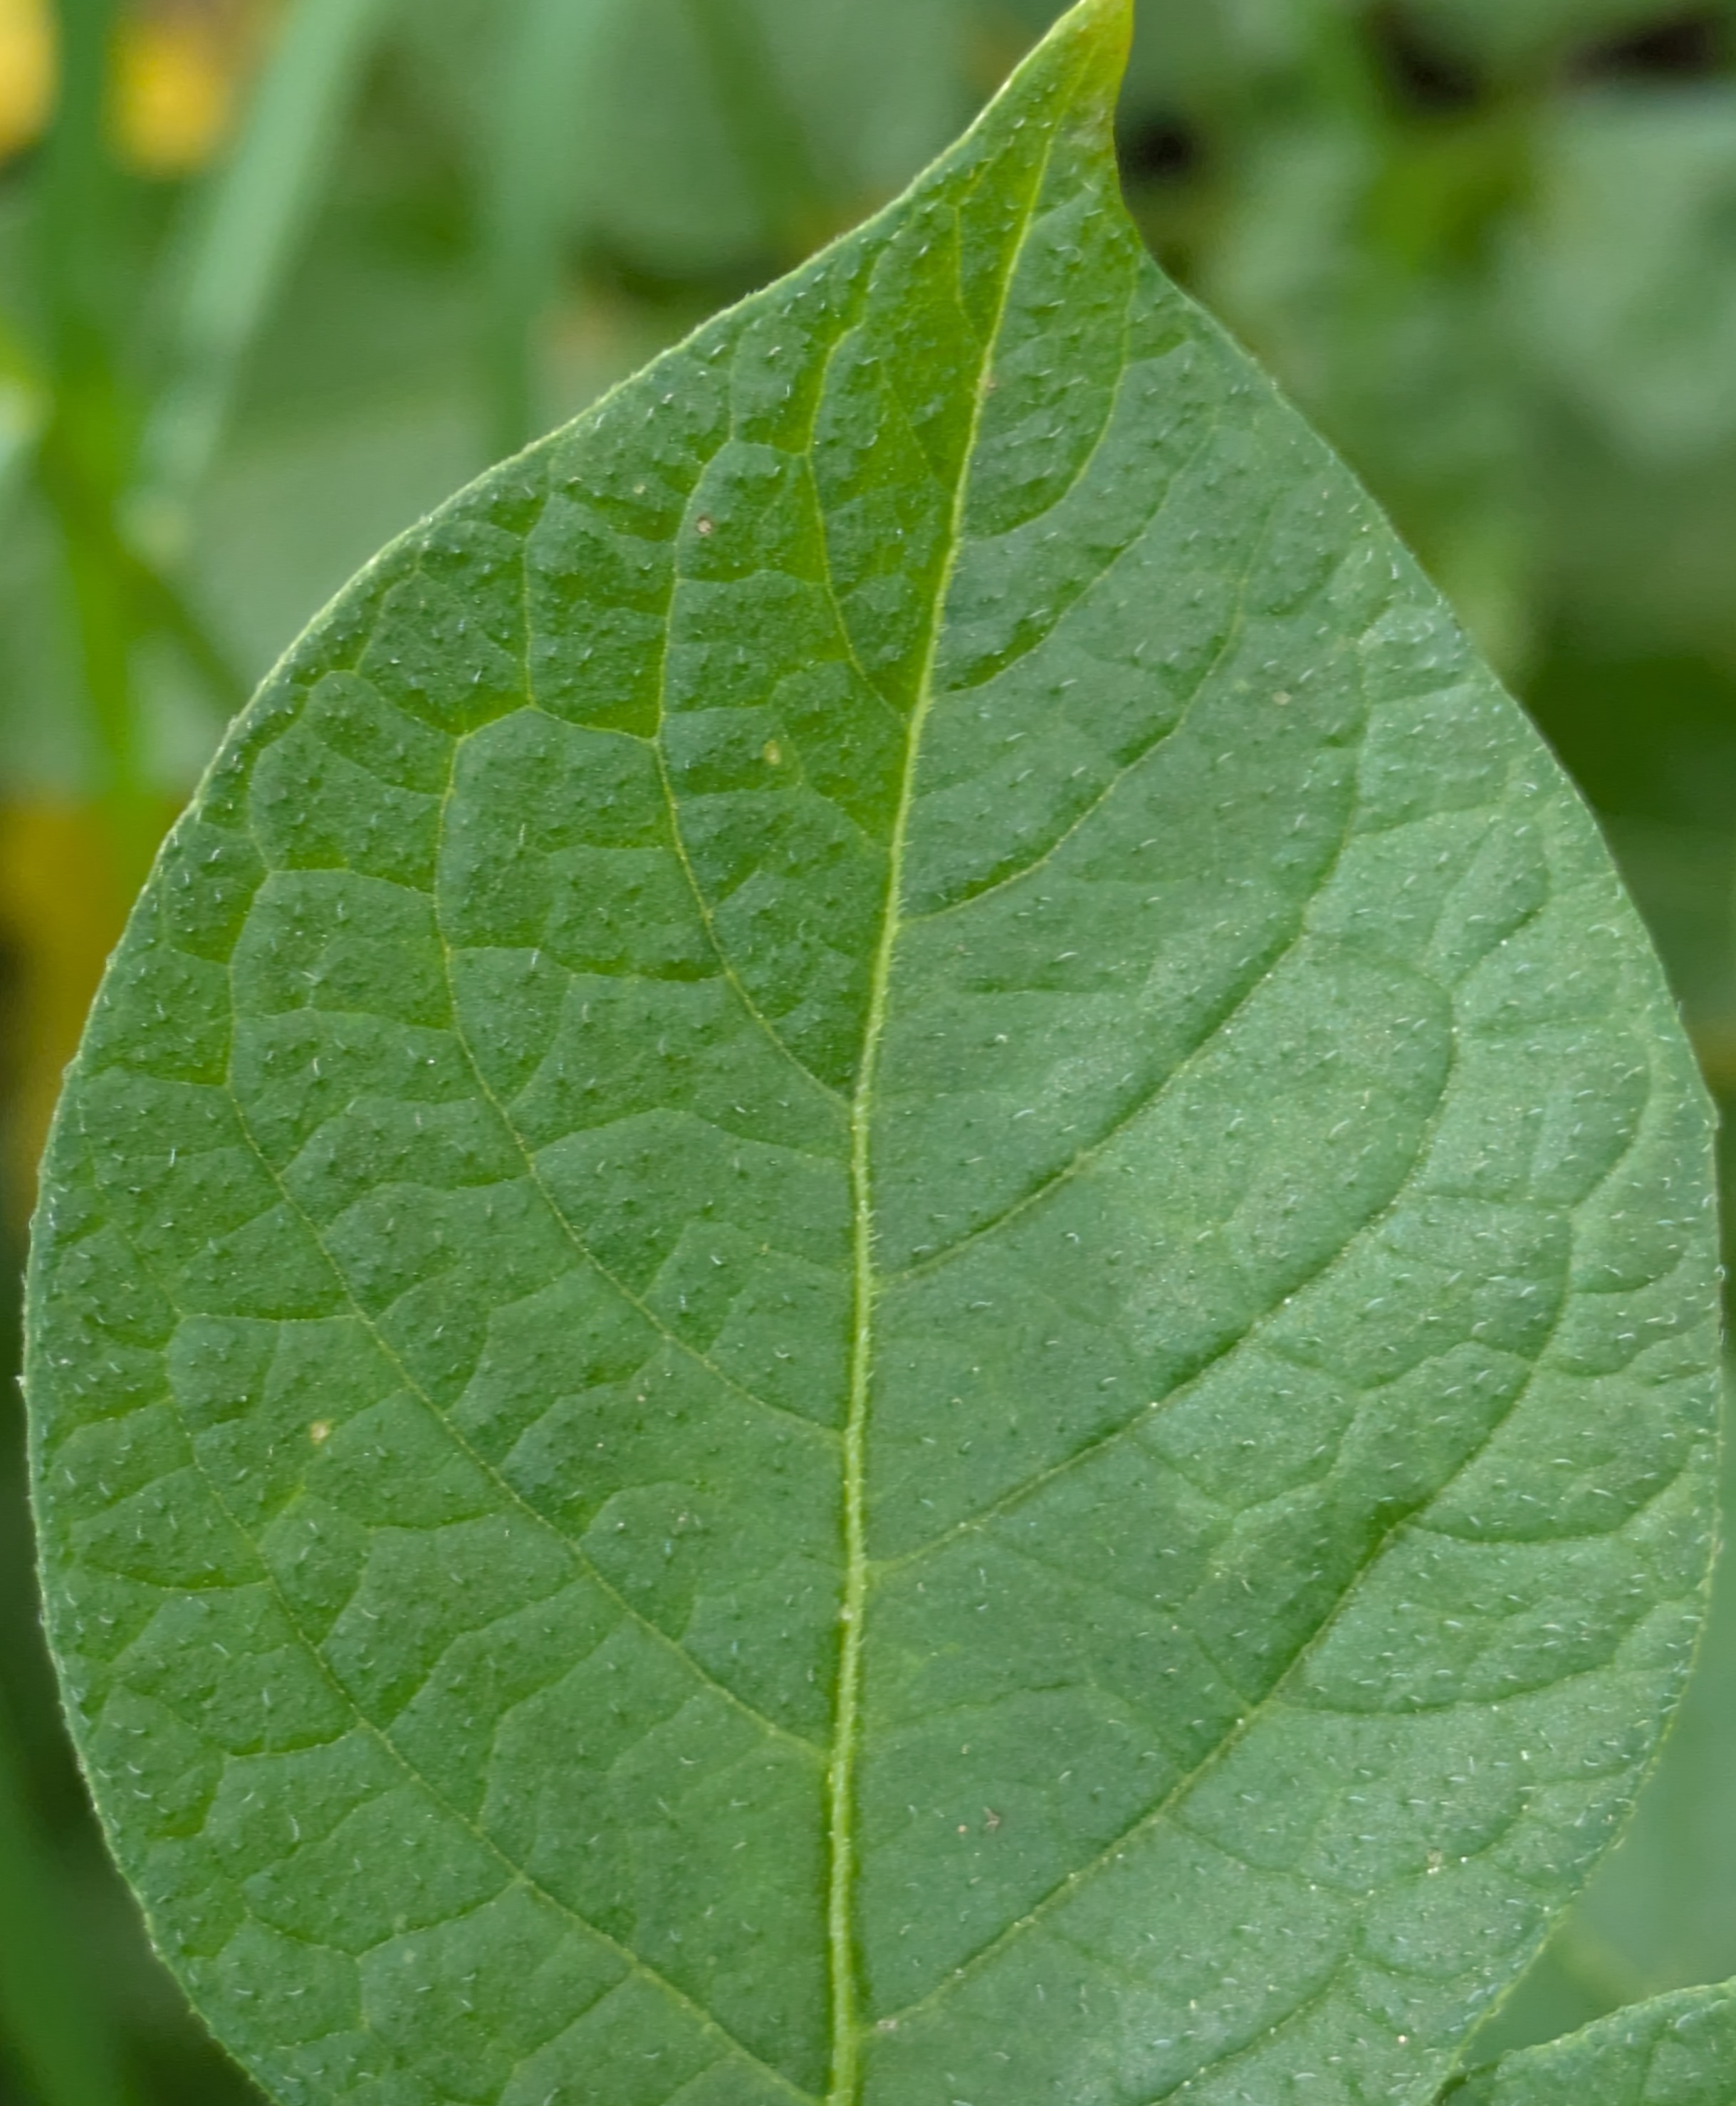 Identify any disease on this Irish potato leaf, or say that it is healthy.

healthy
